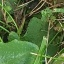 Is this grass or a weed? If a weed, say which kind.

structured weed
